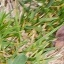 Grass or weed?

grass
